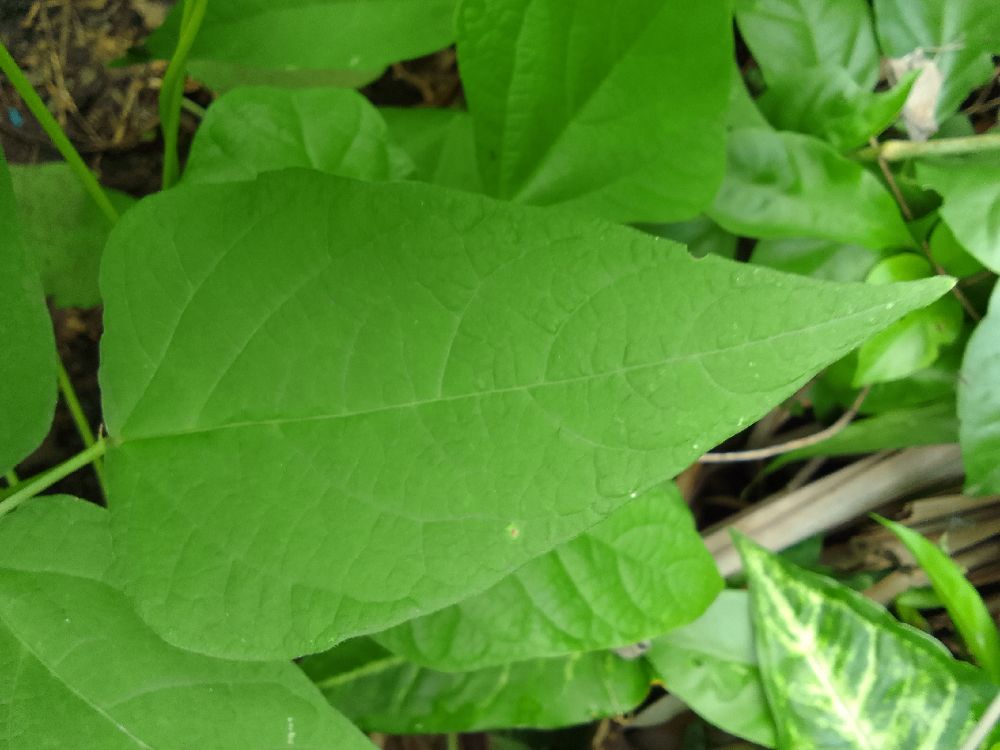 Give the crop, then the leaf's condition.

common bean, healthy
